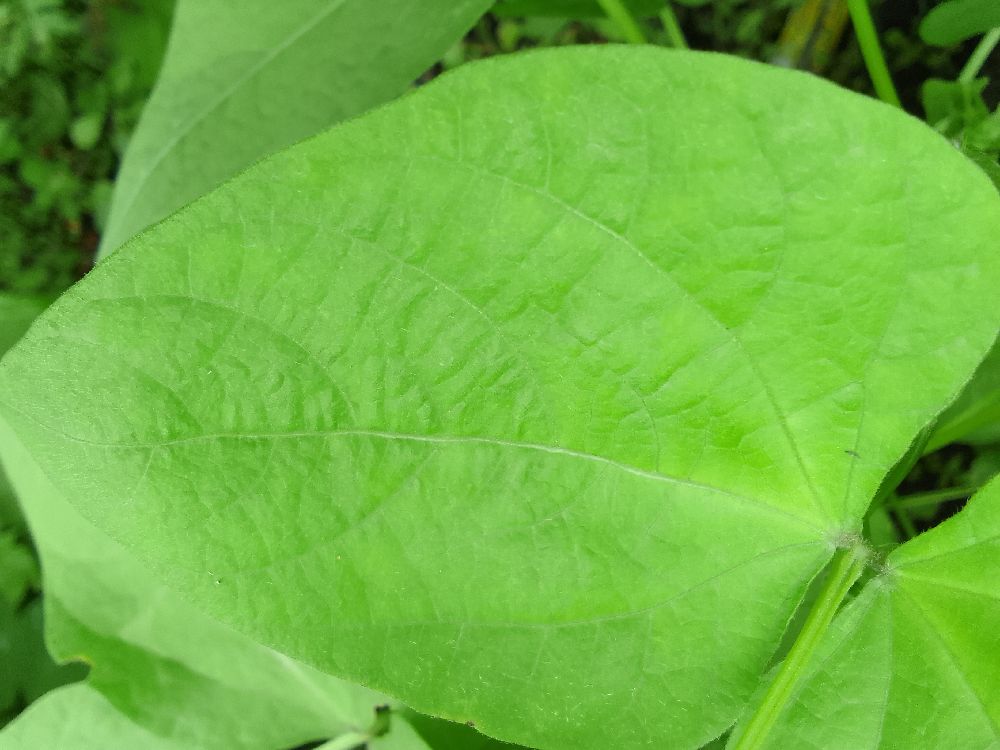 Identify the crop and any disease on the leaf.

common bean, healthy
